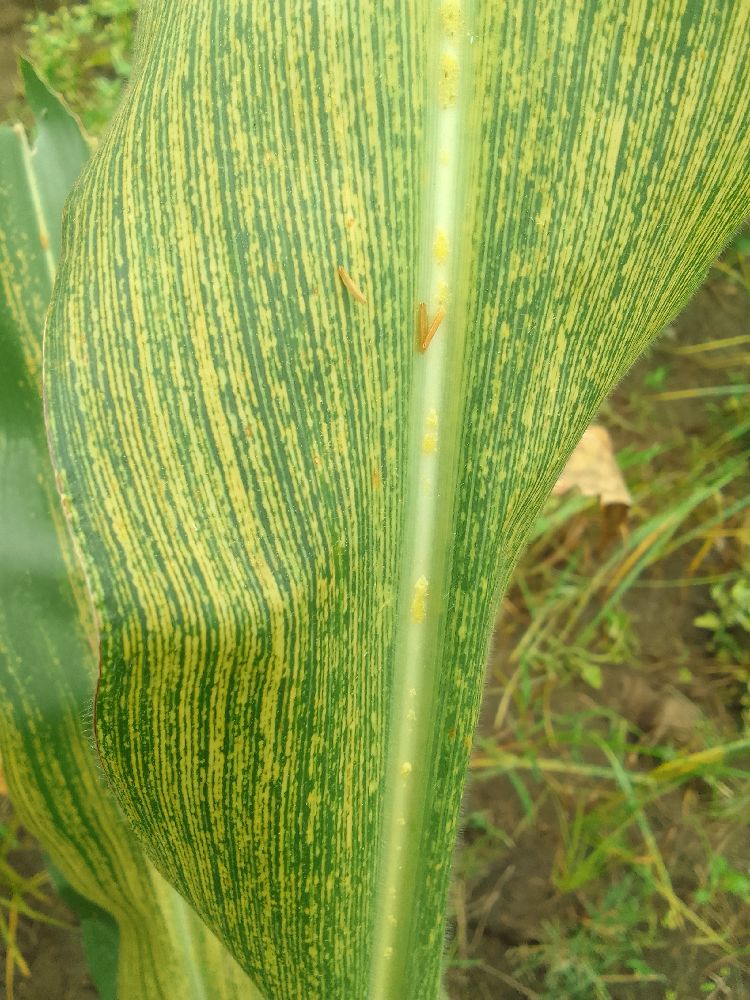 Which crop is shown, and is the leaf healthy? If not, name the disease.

maize, maize streak virus
